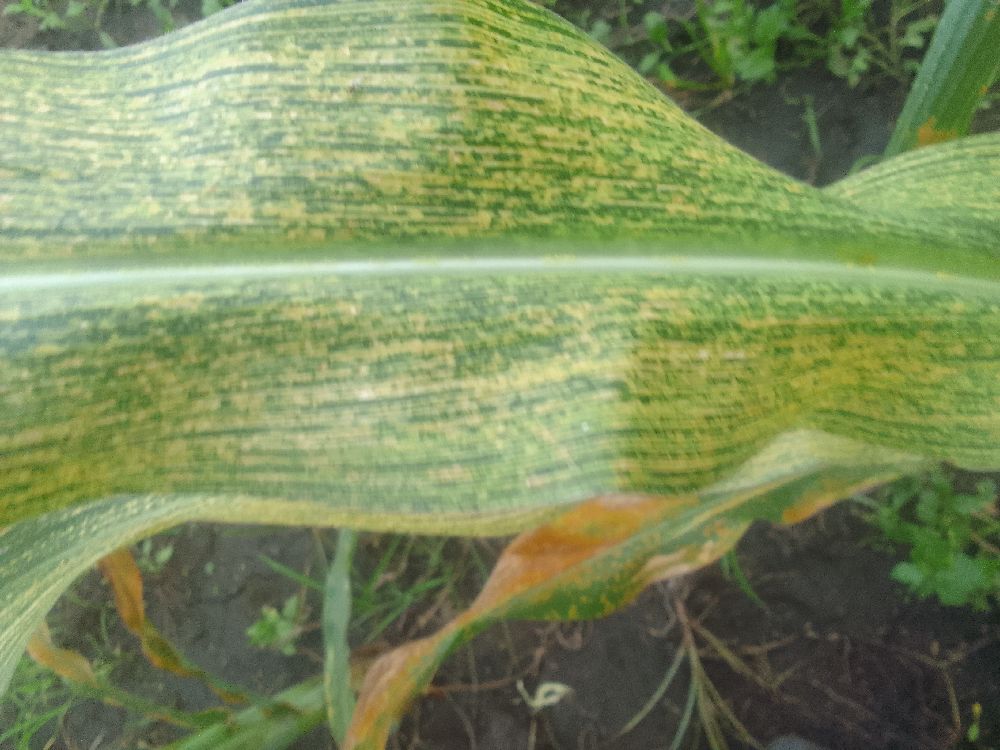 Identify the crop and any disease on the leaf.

maize, maize streak virus
